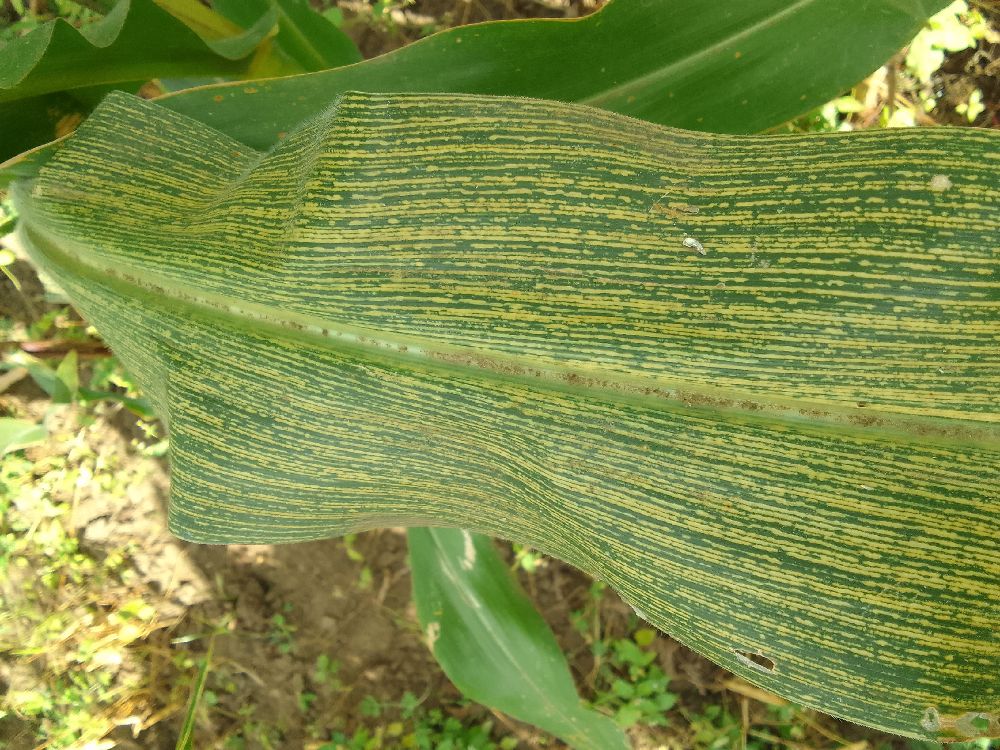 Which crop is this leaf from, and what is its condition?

maize, maize streak virus
